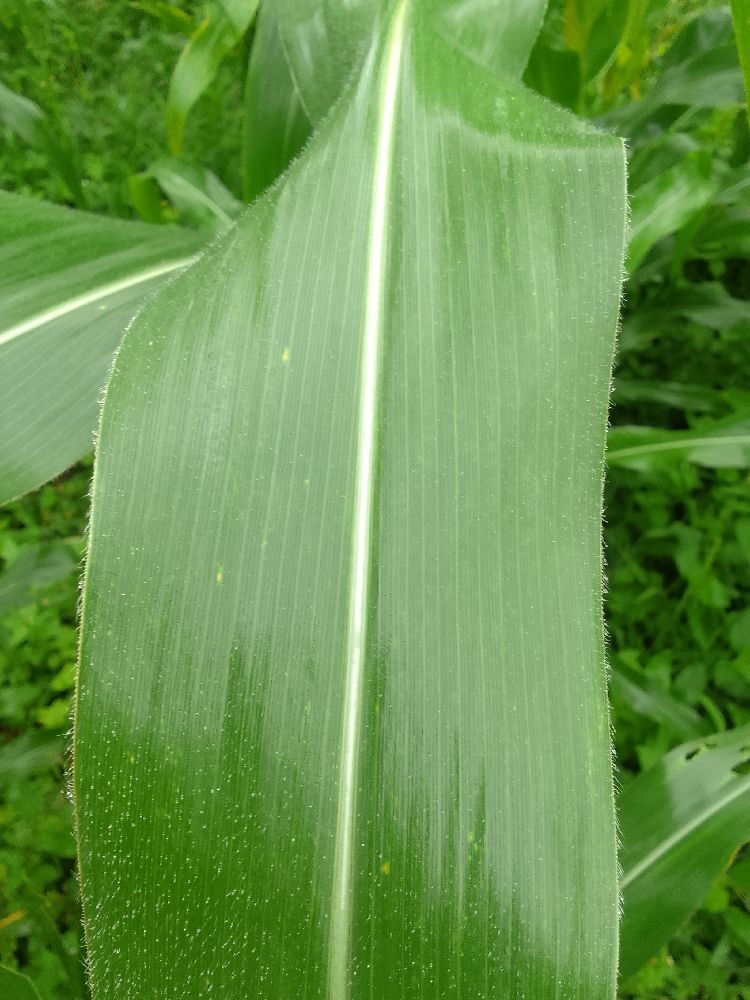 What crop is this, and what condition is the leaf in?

maize, healthy
